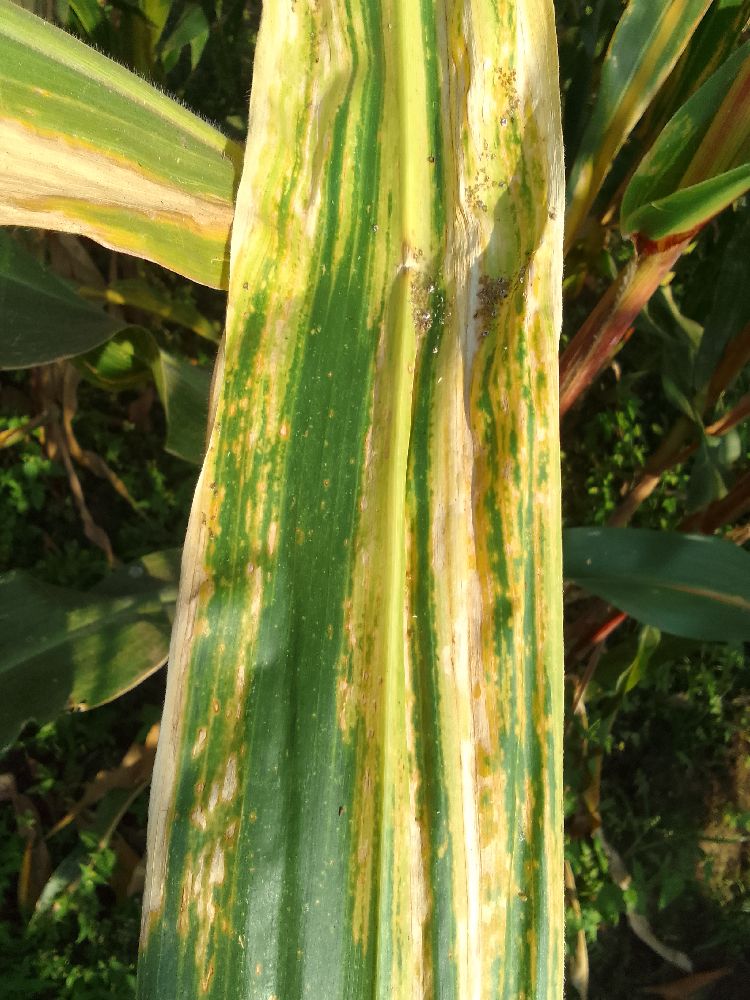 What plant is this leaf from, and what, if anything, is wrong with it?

maize, maize lethal necrosis
